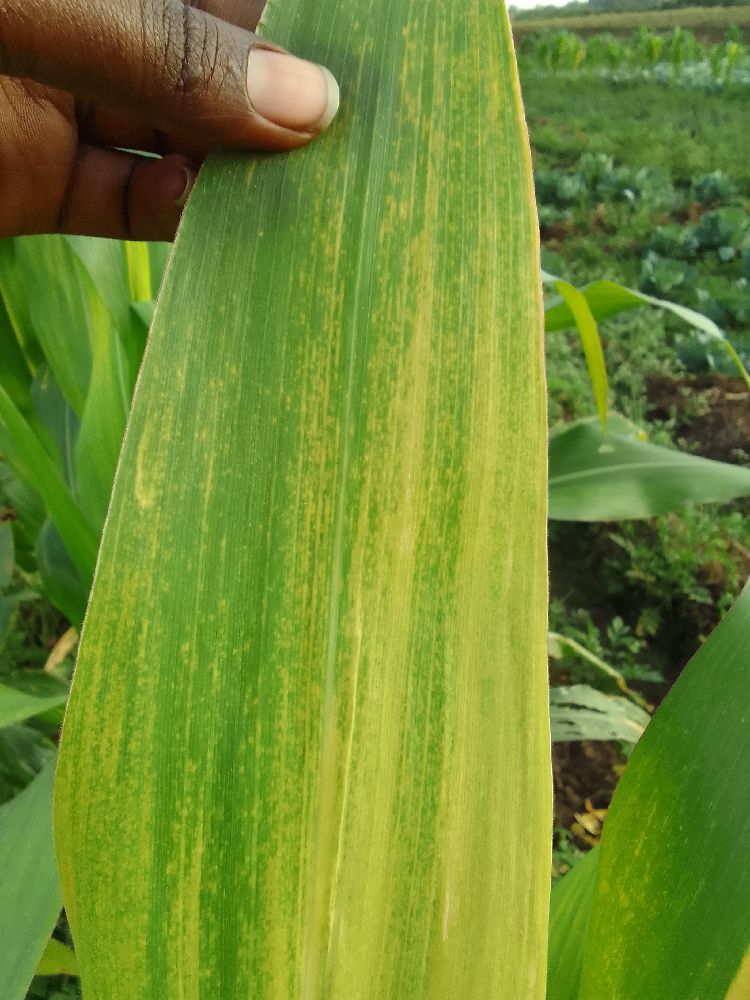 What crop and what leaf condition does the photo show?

maize, maize lethal necrosis
